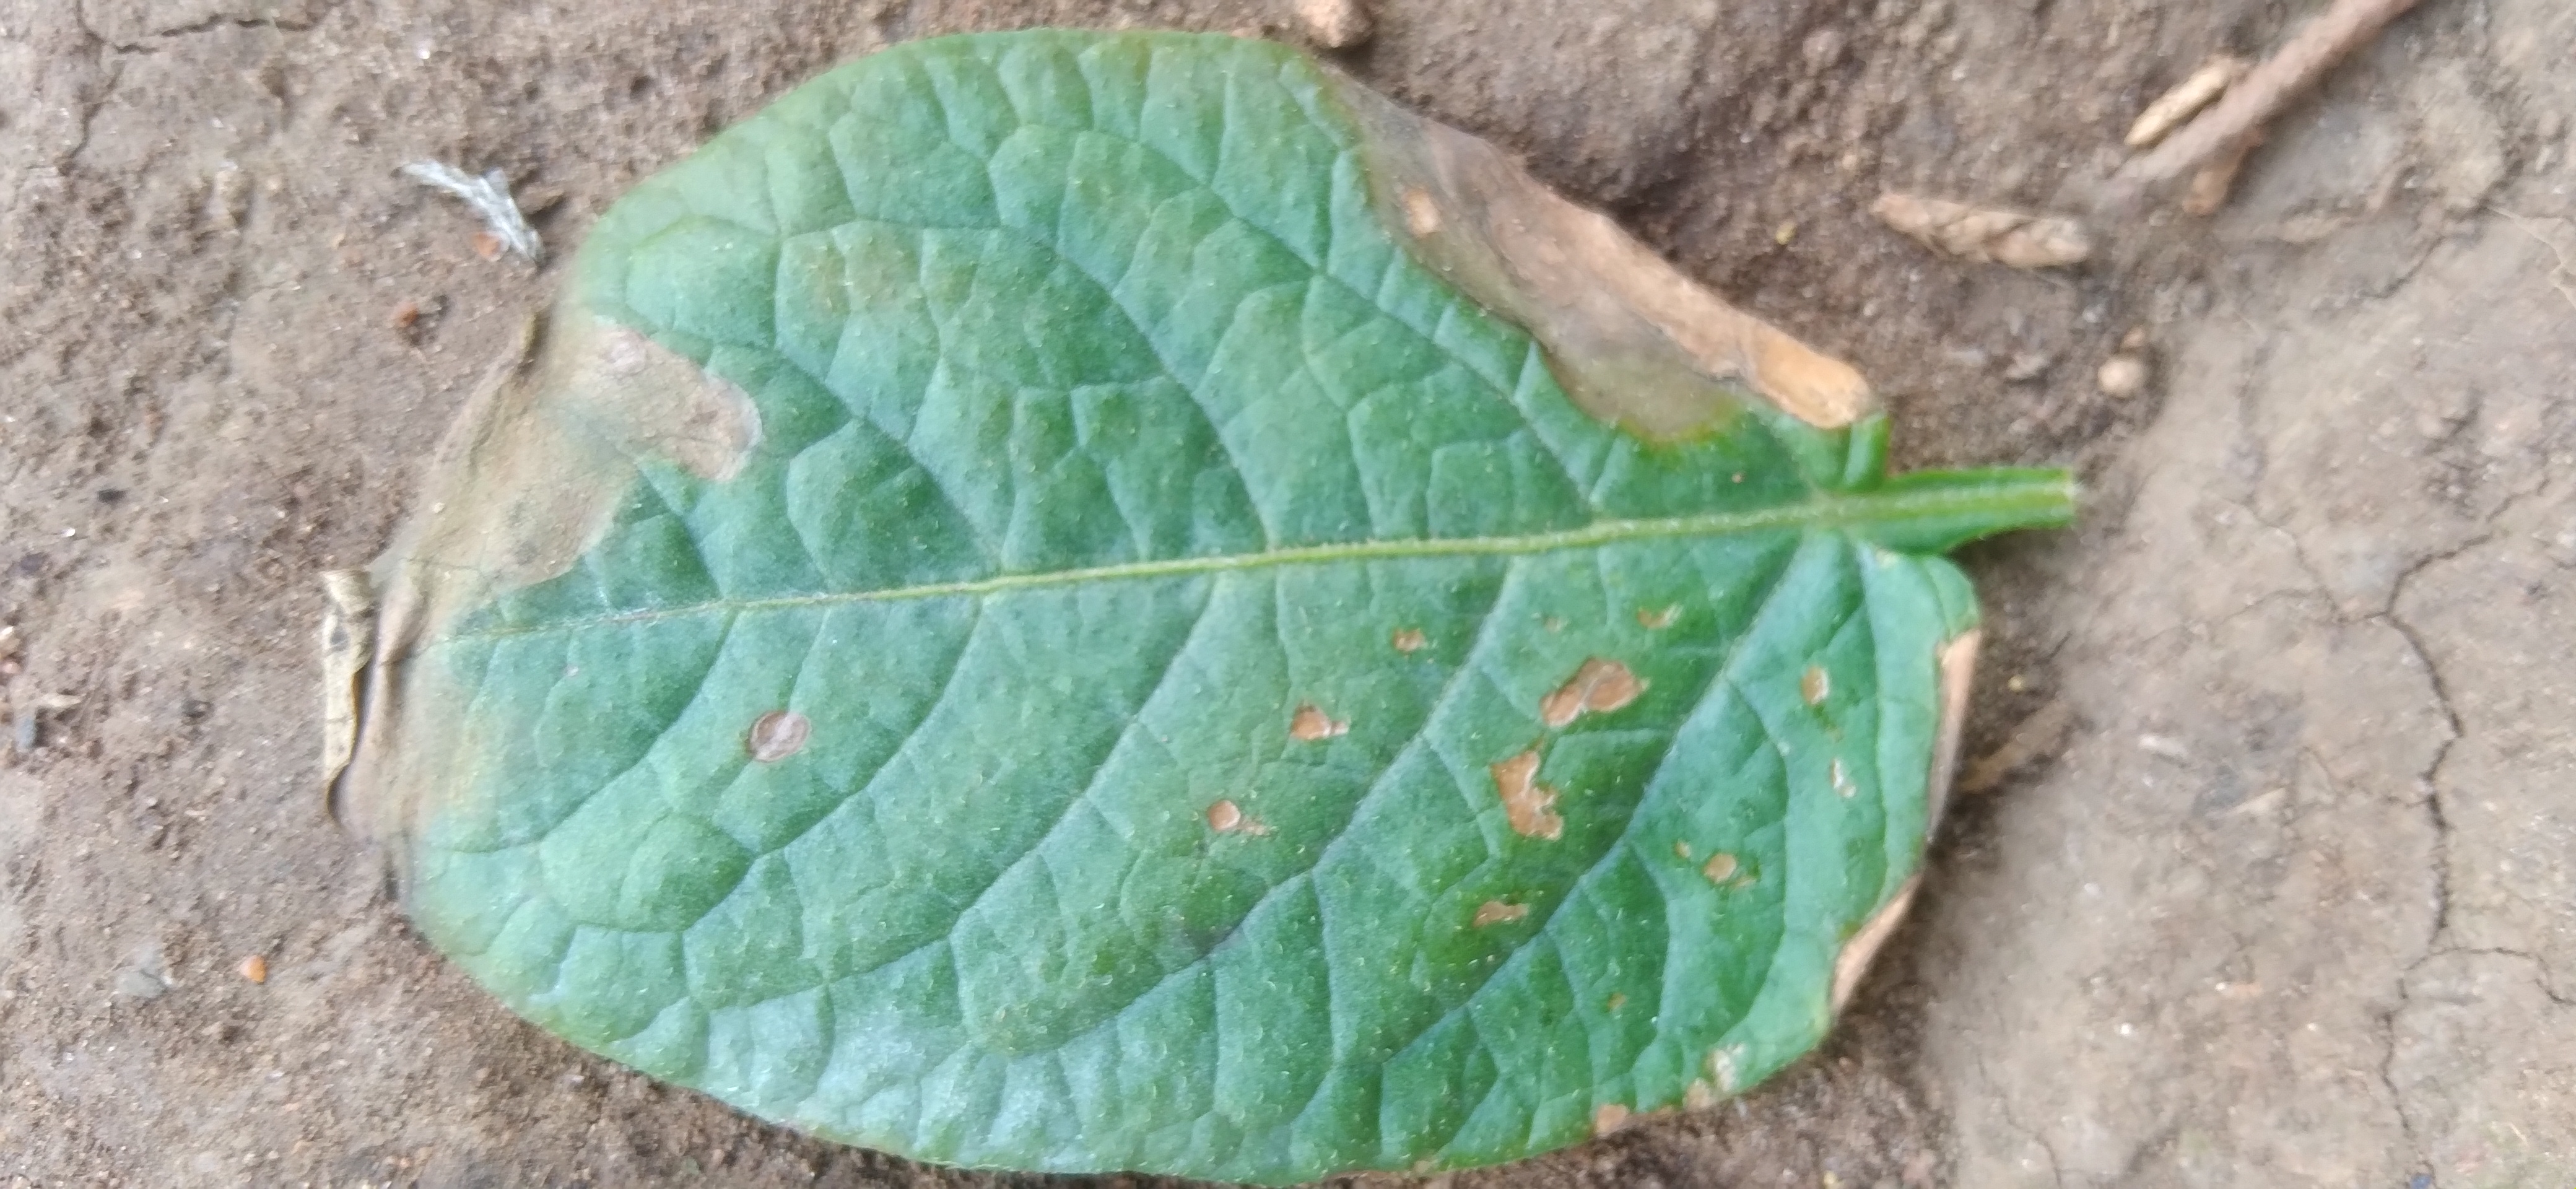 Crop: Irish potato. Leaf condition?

early blight
